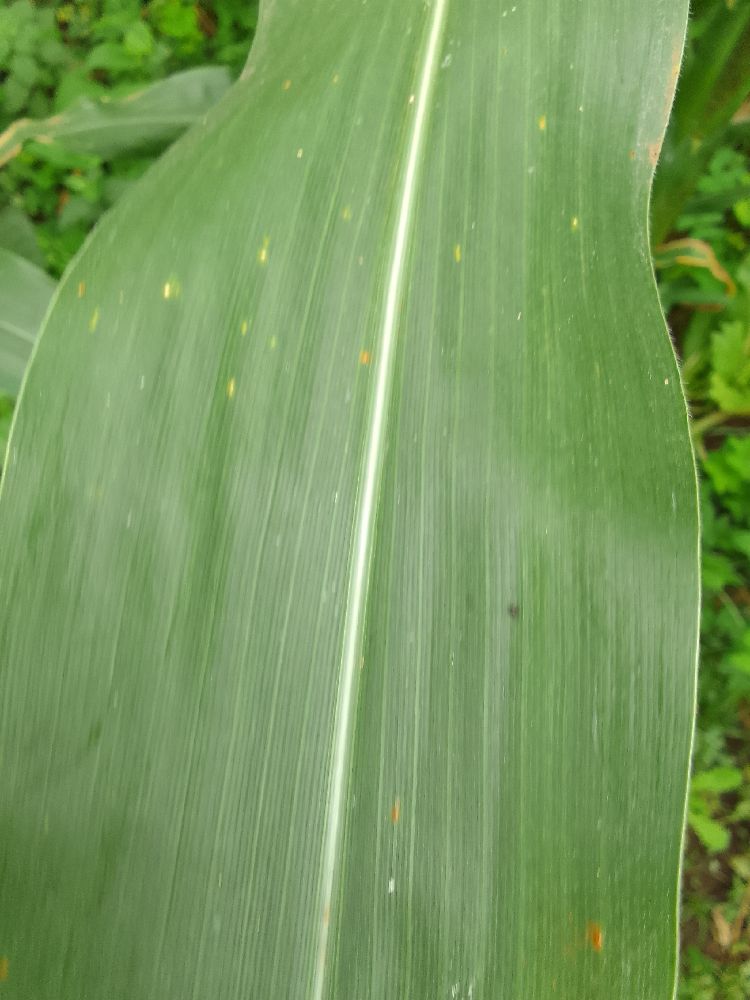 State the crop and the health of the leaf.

maize, healthy
